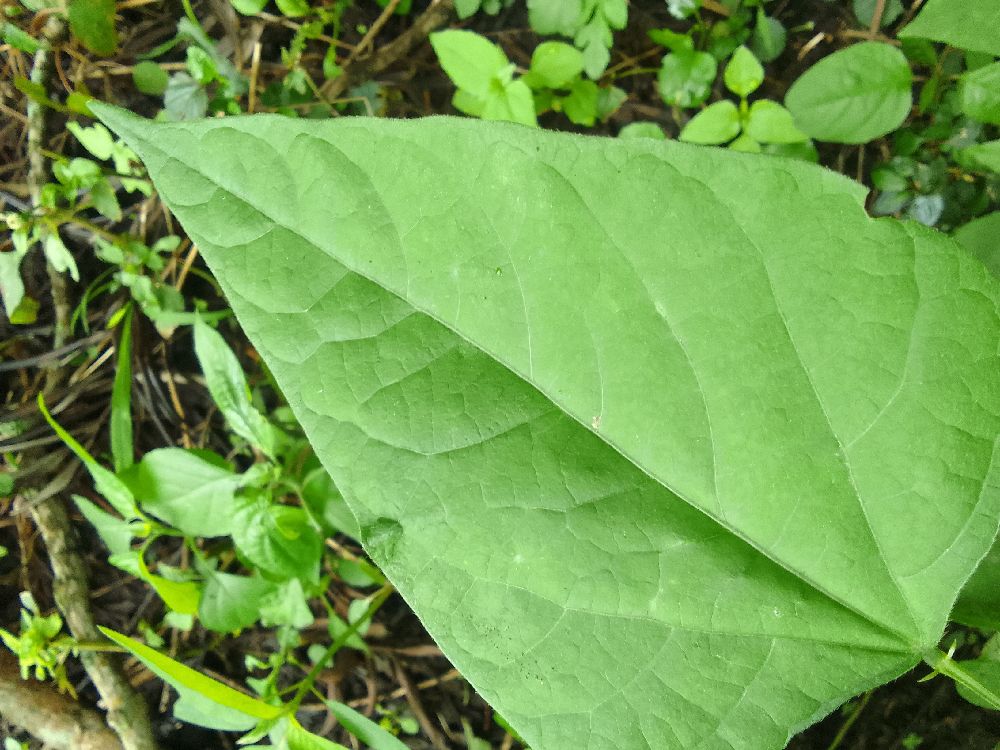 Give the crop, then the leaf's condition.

common bean, healthy
